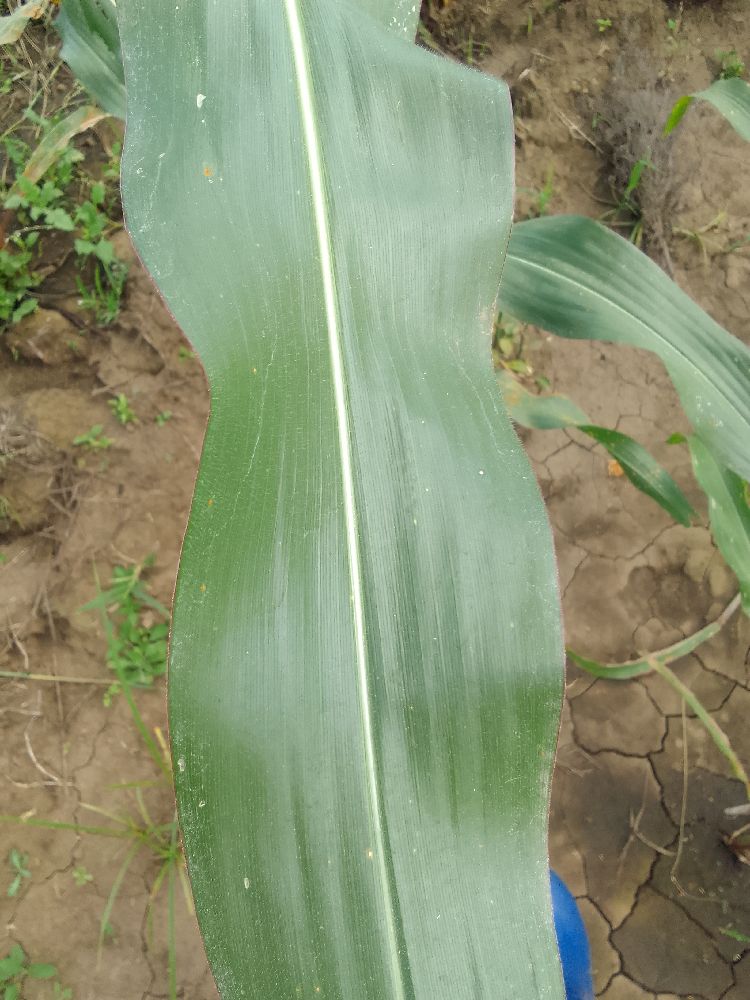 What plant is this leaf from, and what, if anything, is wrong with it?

maize, healthy
